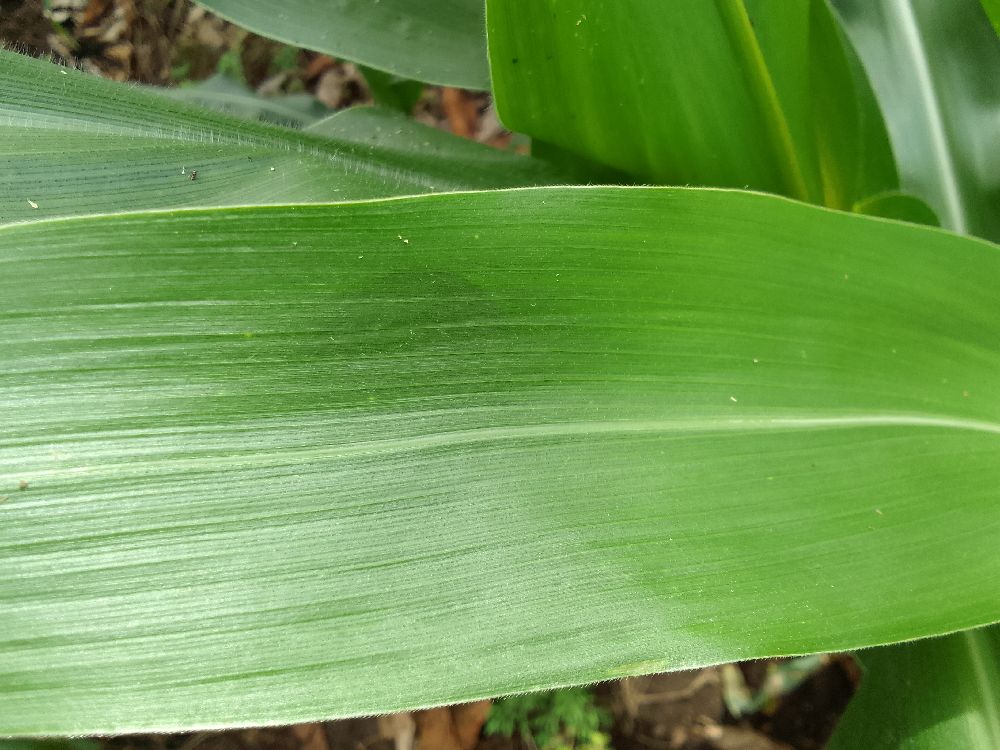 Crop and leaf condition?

maize, healthy
